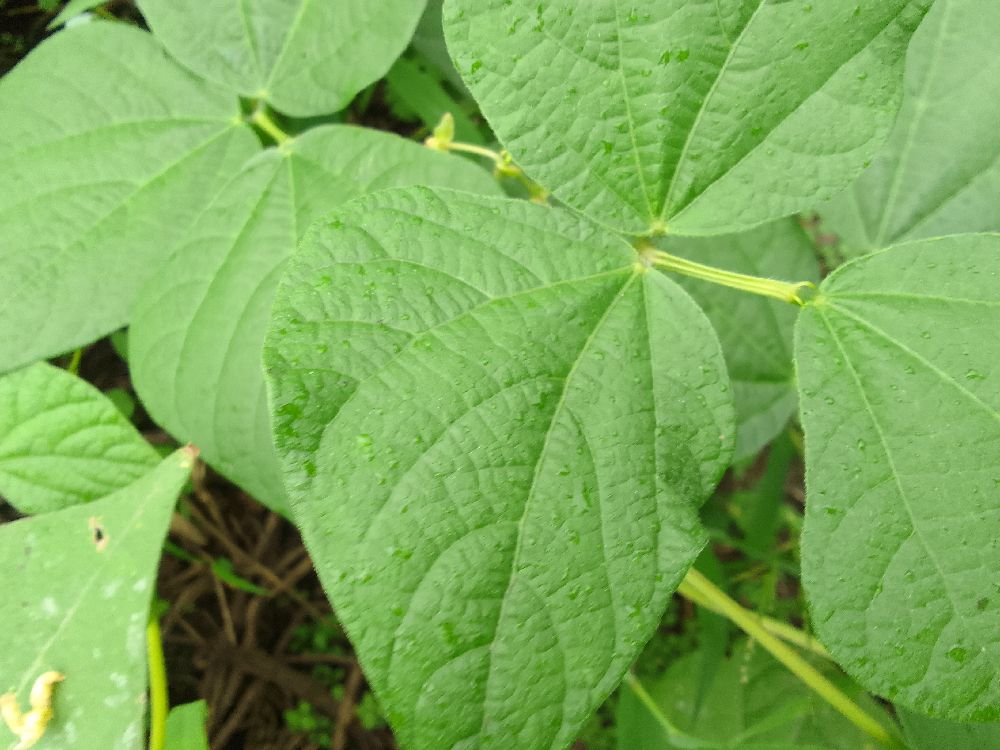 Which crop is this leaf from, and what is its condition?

common bean, healthy
